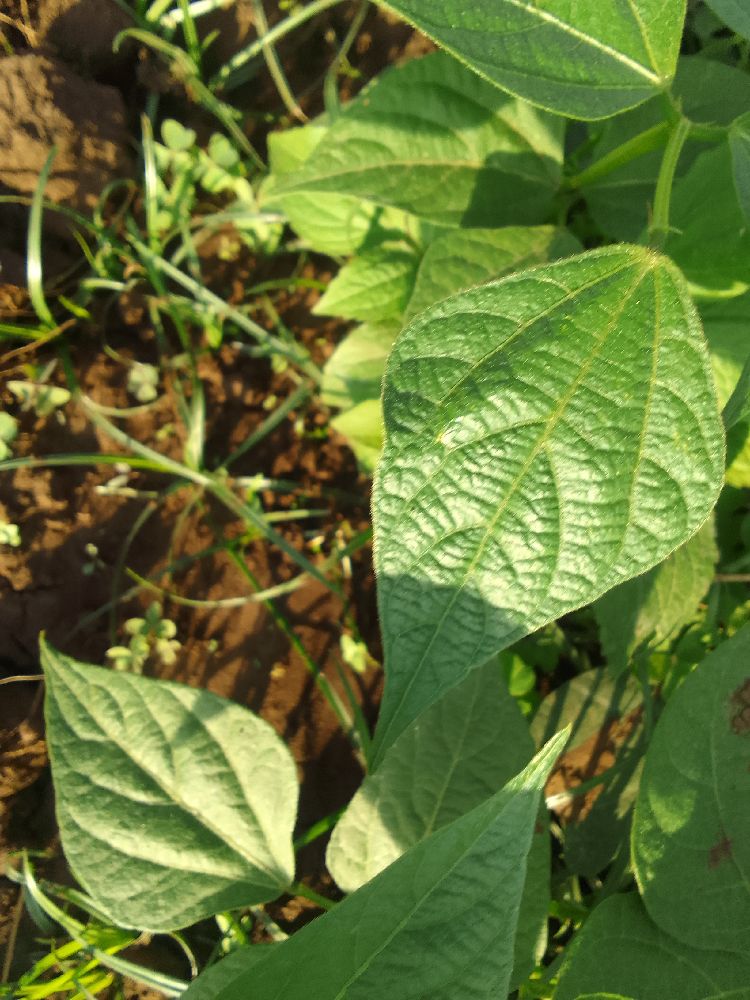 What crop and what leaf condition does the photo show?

common bean, healthy
